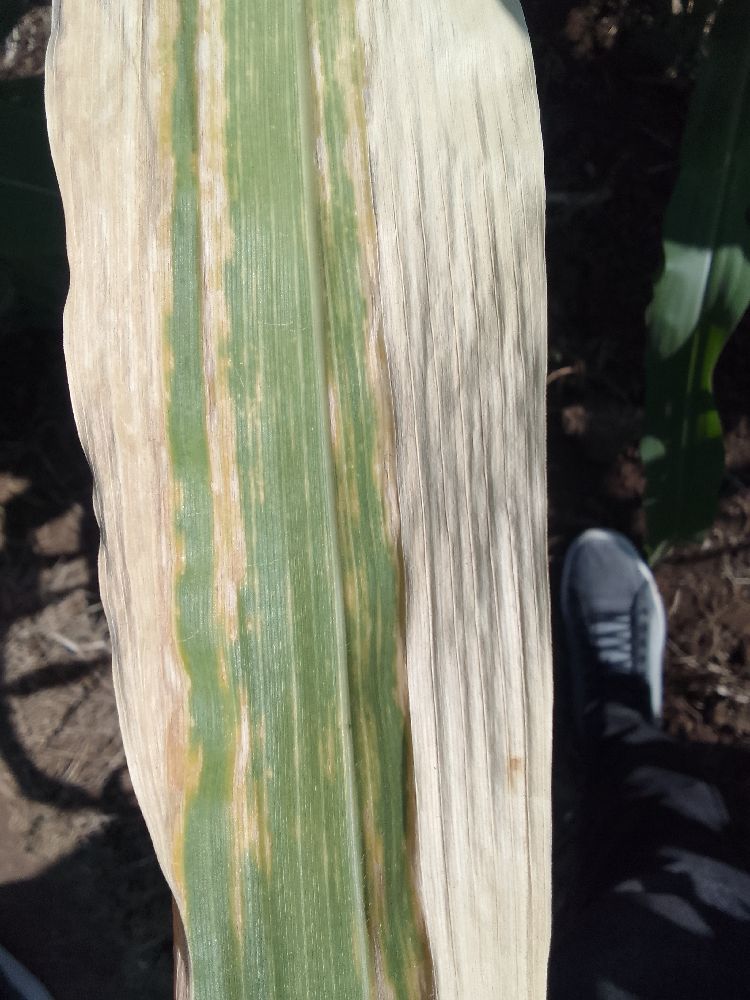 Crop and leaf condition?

maize, maize lethal necrosis
